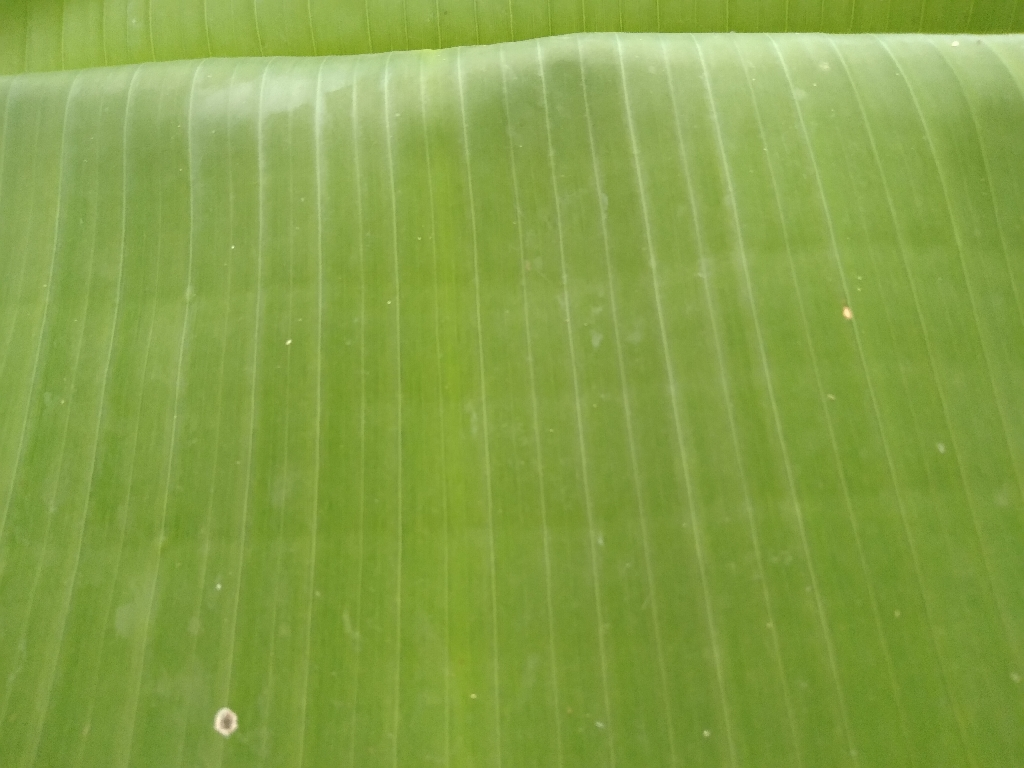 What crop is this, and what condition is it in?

banana, healthy
